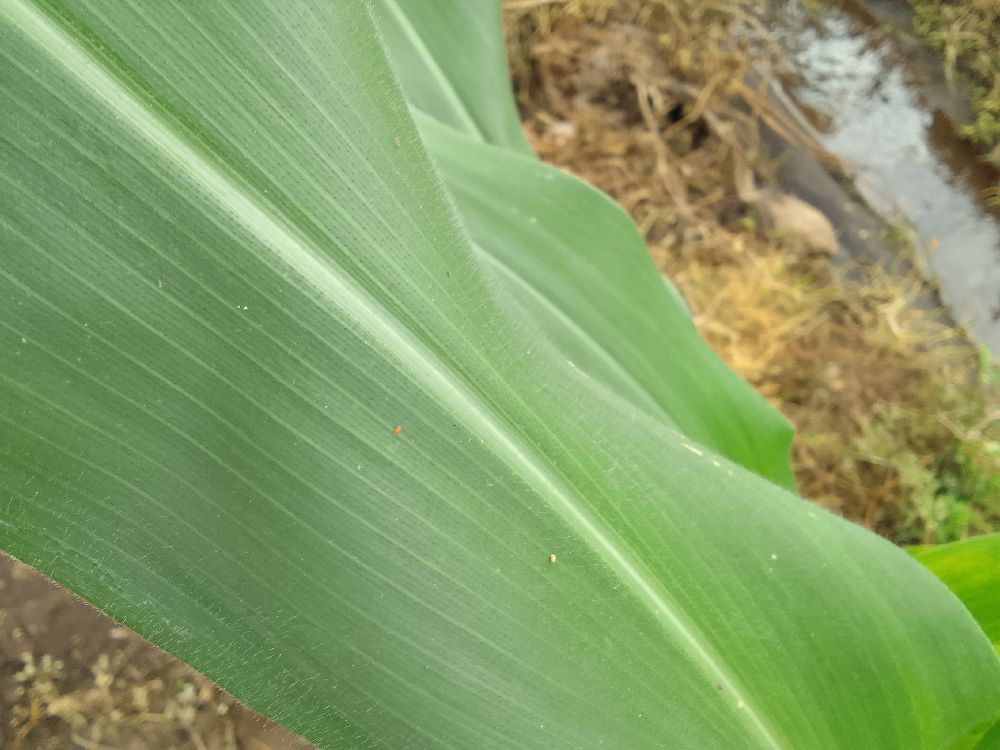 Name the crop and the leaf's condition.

maize, healthy
